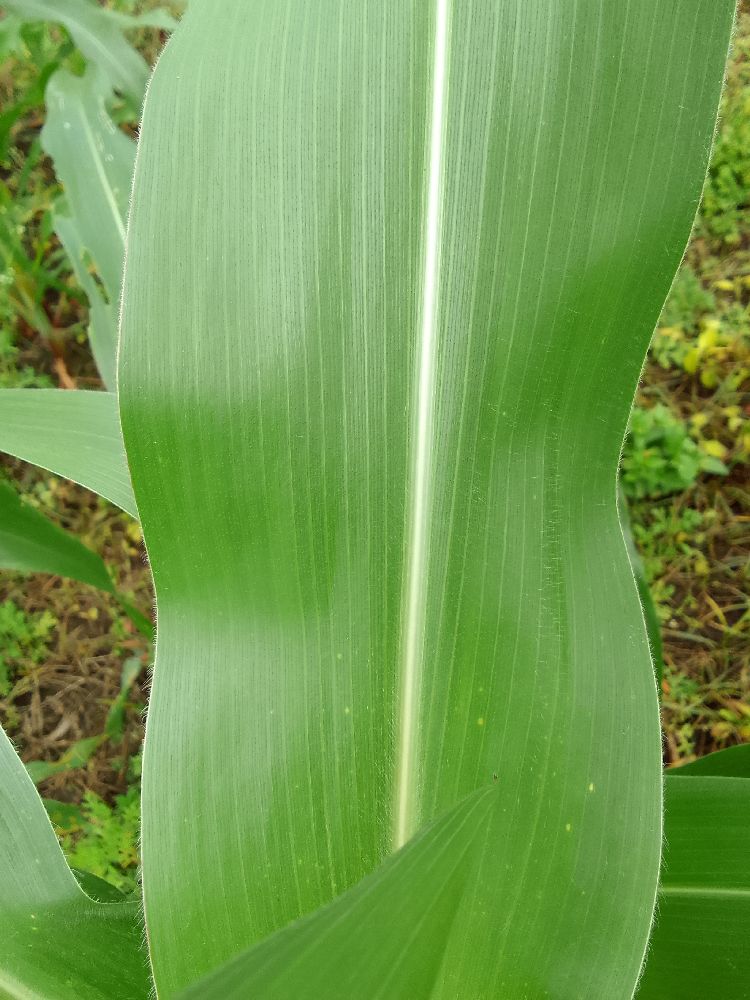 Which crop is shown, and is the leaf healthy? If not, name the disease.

maize, healthy
